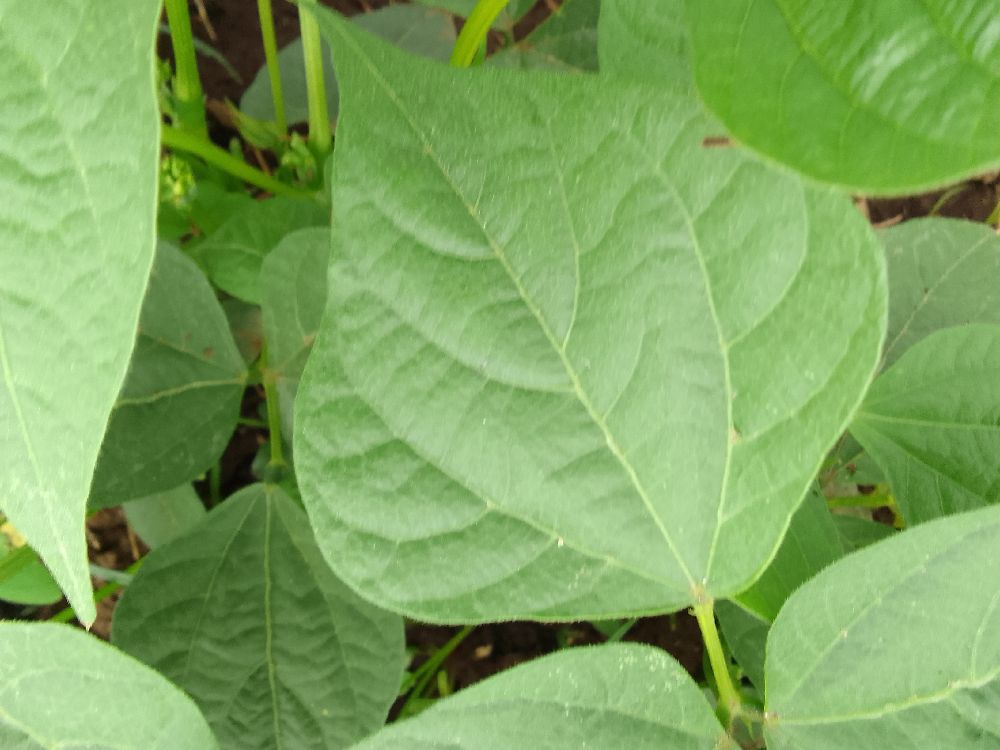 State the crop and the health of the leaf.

common bean, healthy
